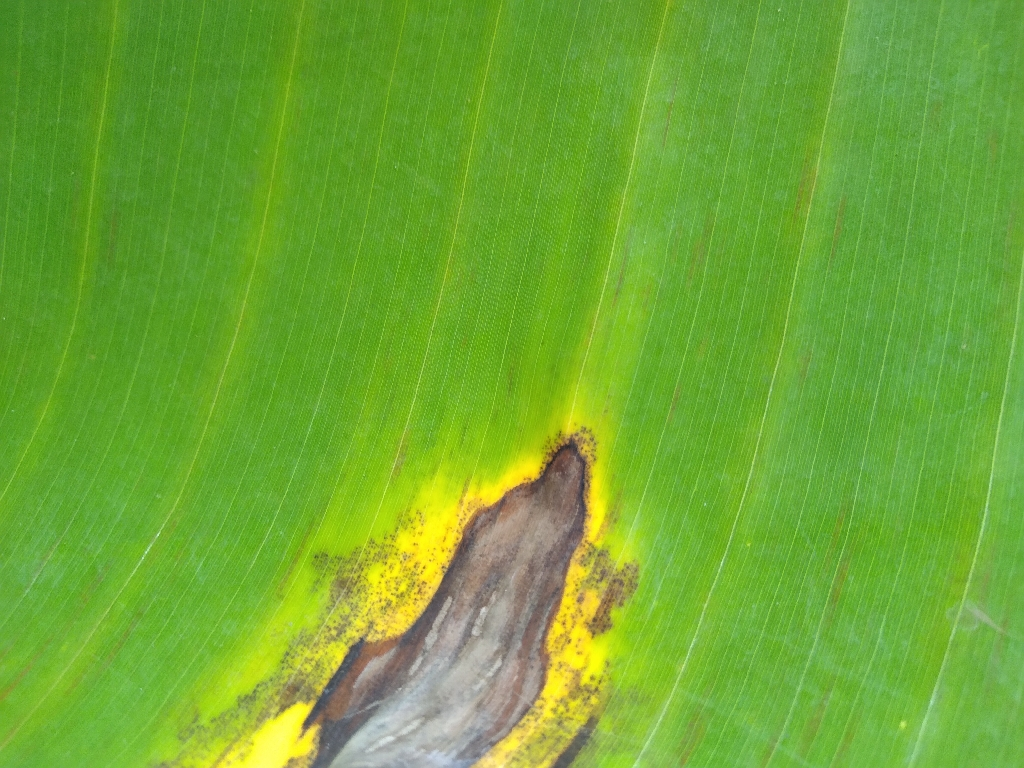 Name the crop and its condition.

banana, black sigatoka
